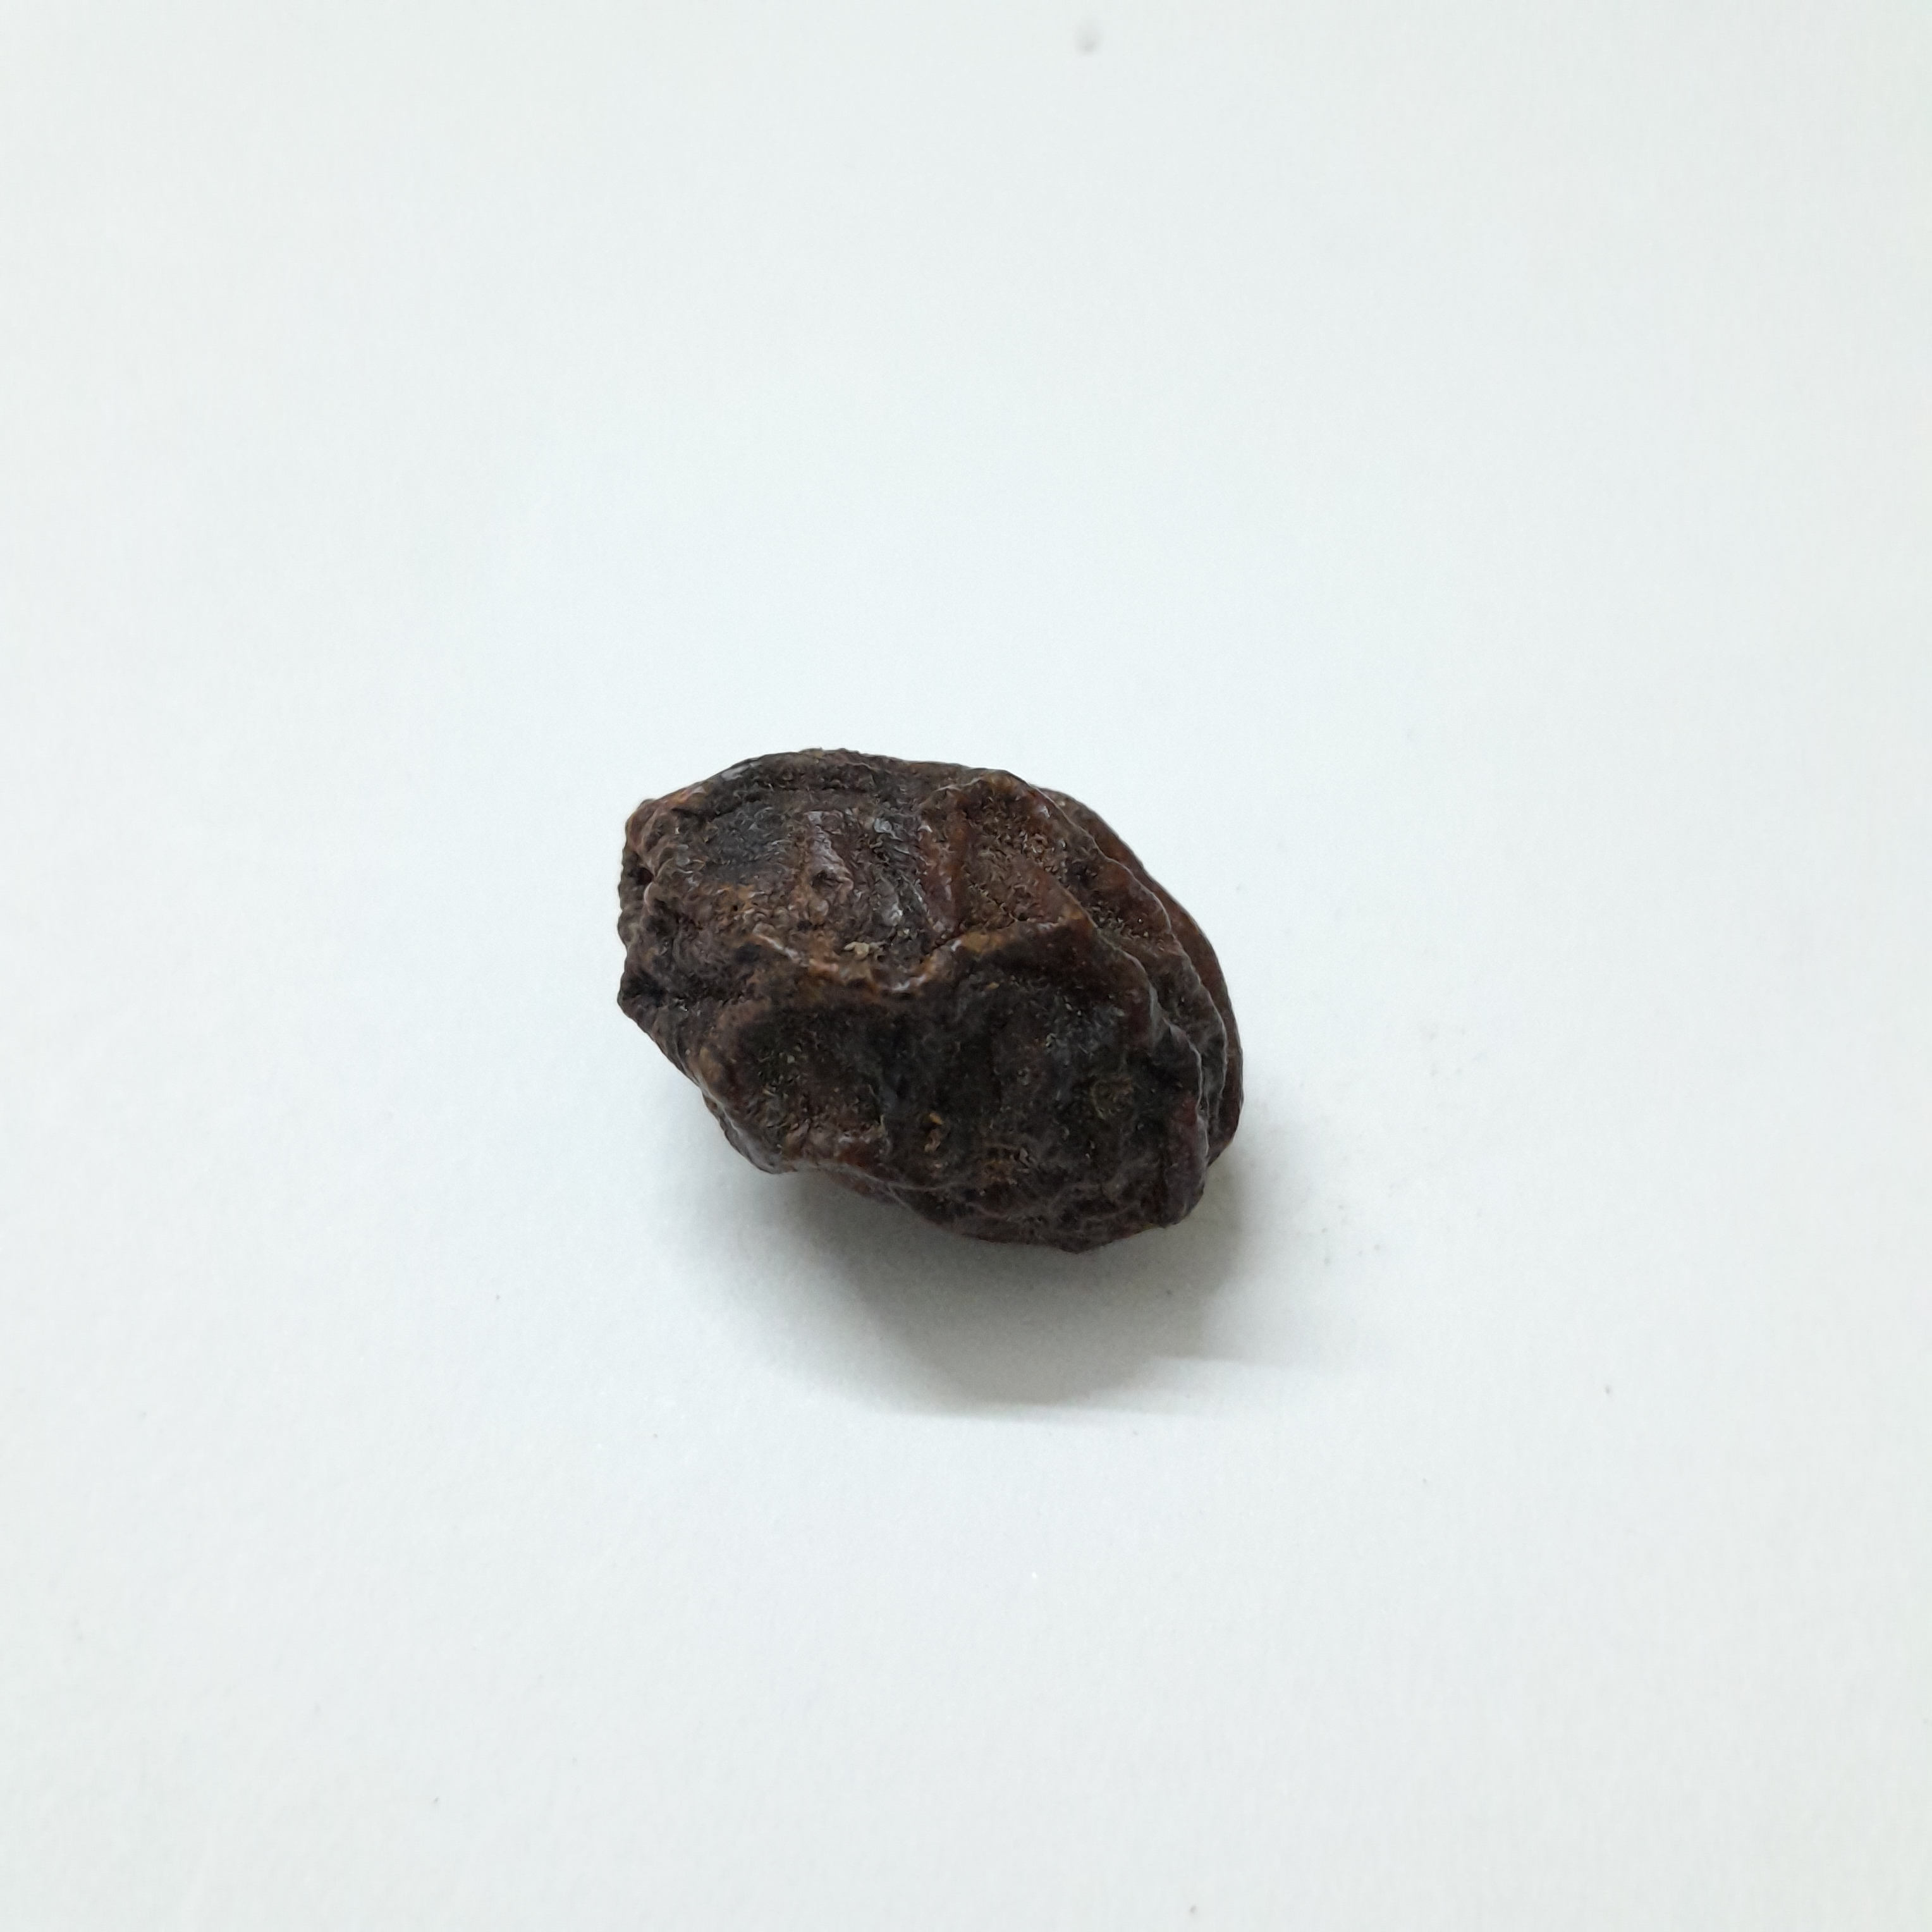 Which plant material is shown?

kadukharik
